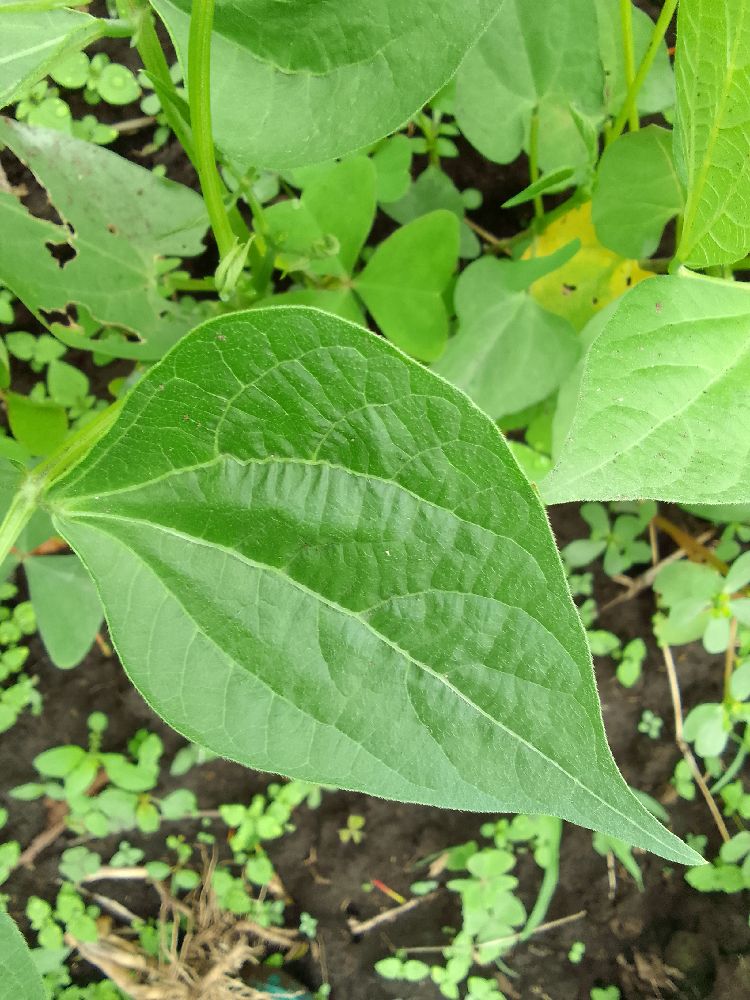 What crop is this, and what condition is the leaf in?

common bean, healthy
